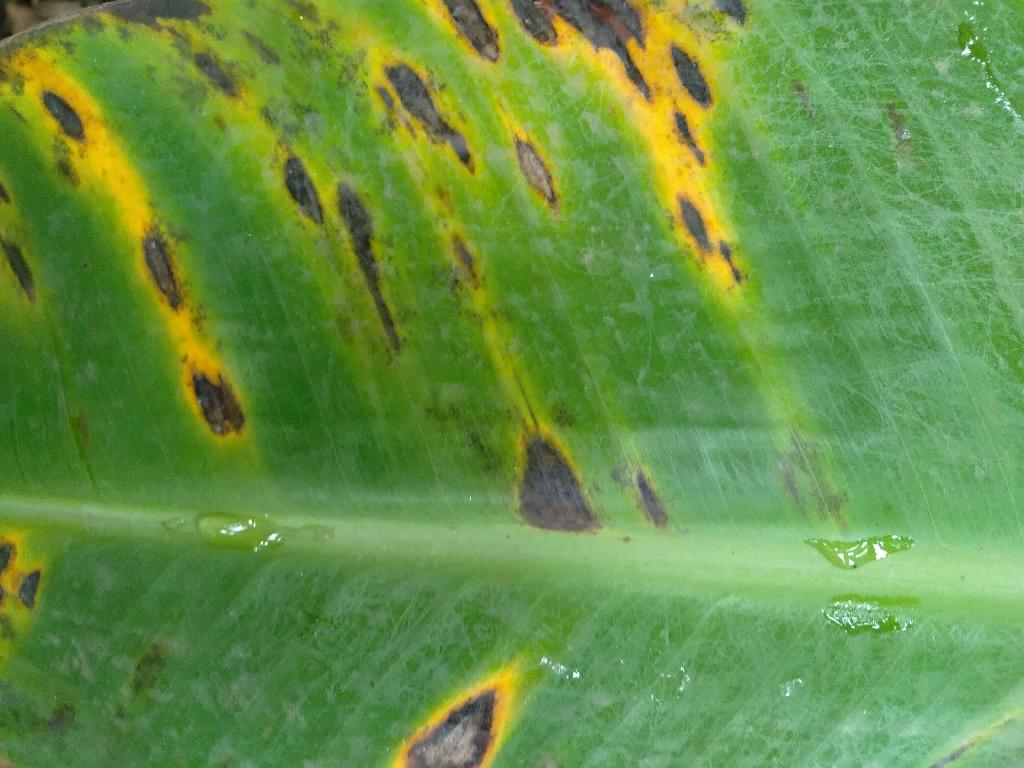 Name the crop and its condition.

banana, black sigatoka
